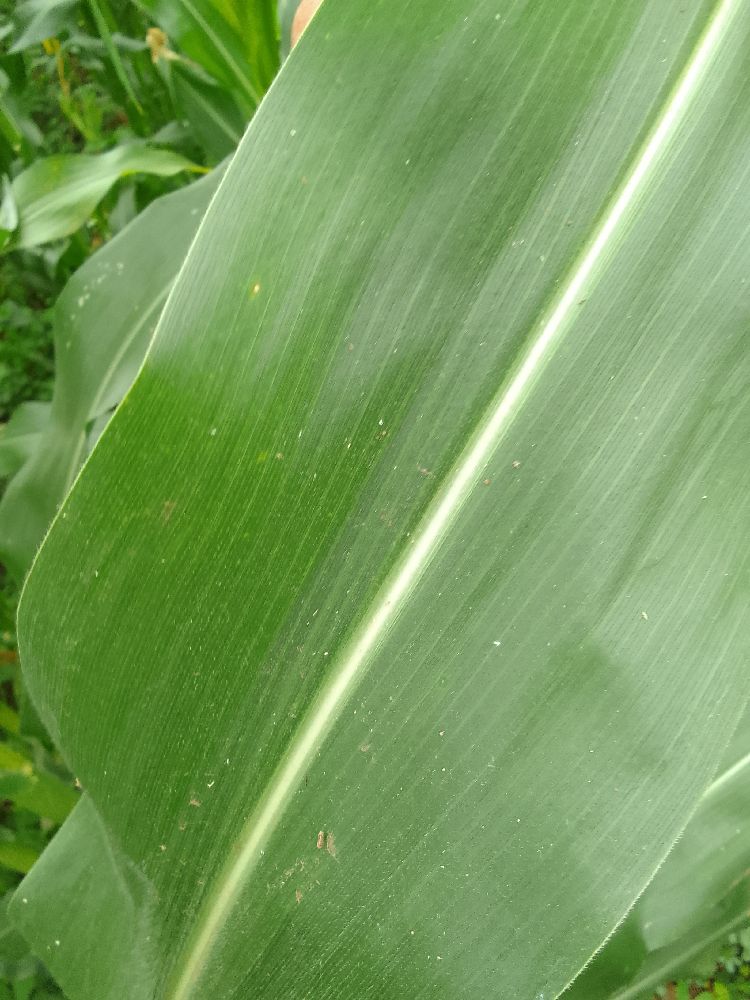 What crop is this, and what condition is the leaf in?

maize, healthy
